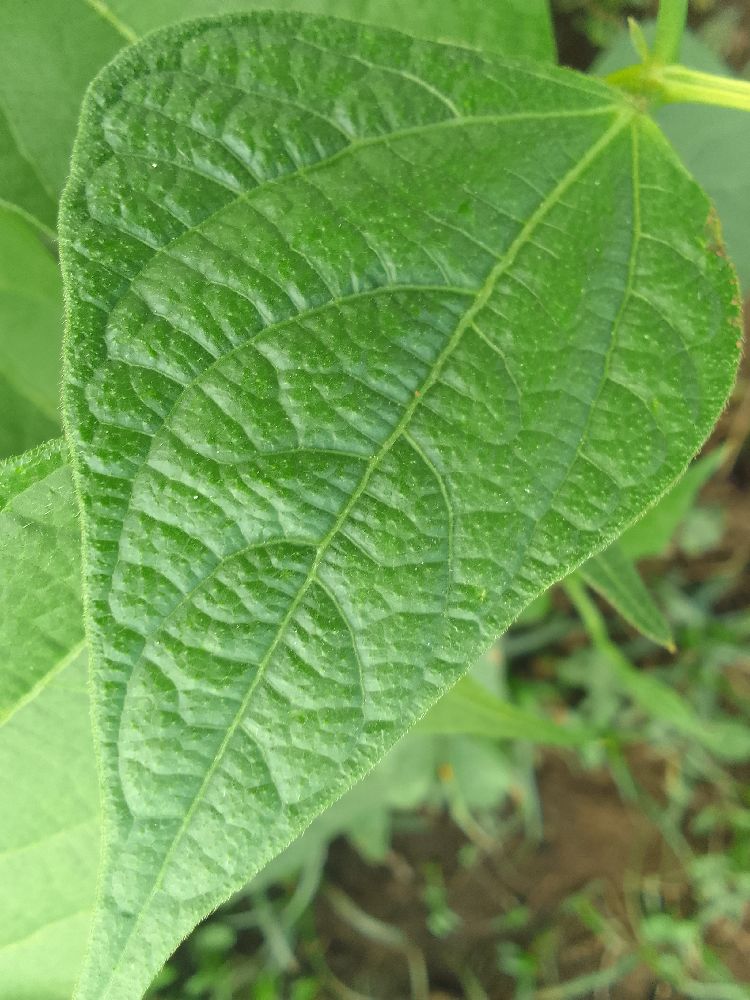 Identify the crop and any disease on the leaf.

common bean, healthy
